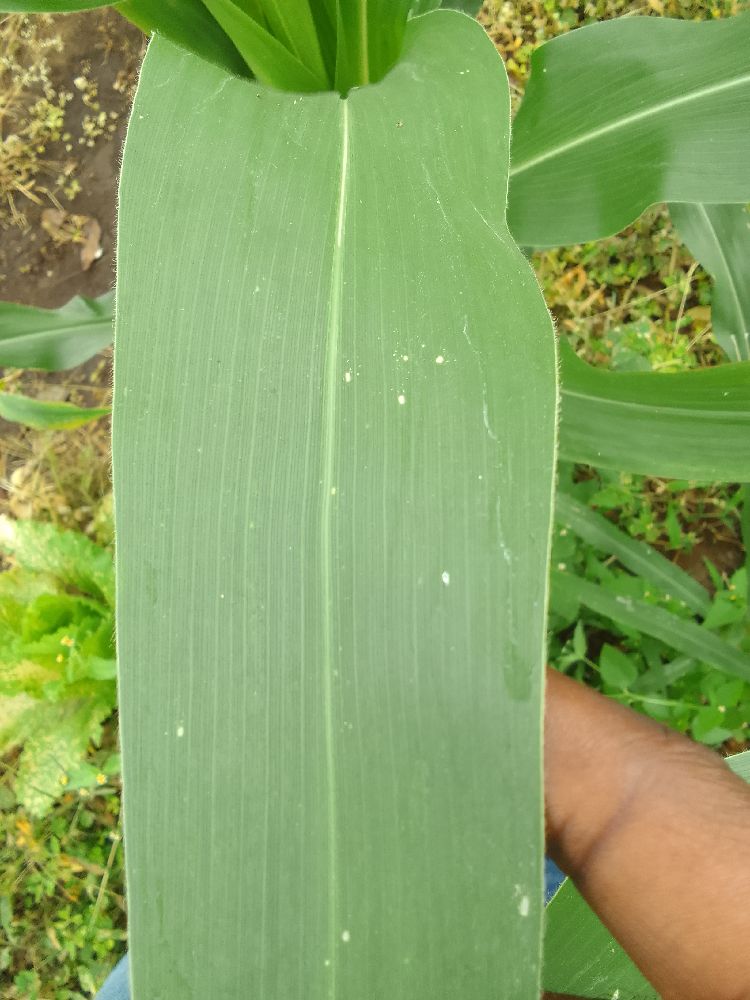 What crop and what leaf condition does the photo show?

maize, healthy
